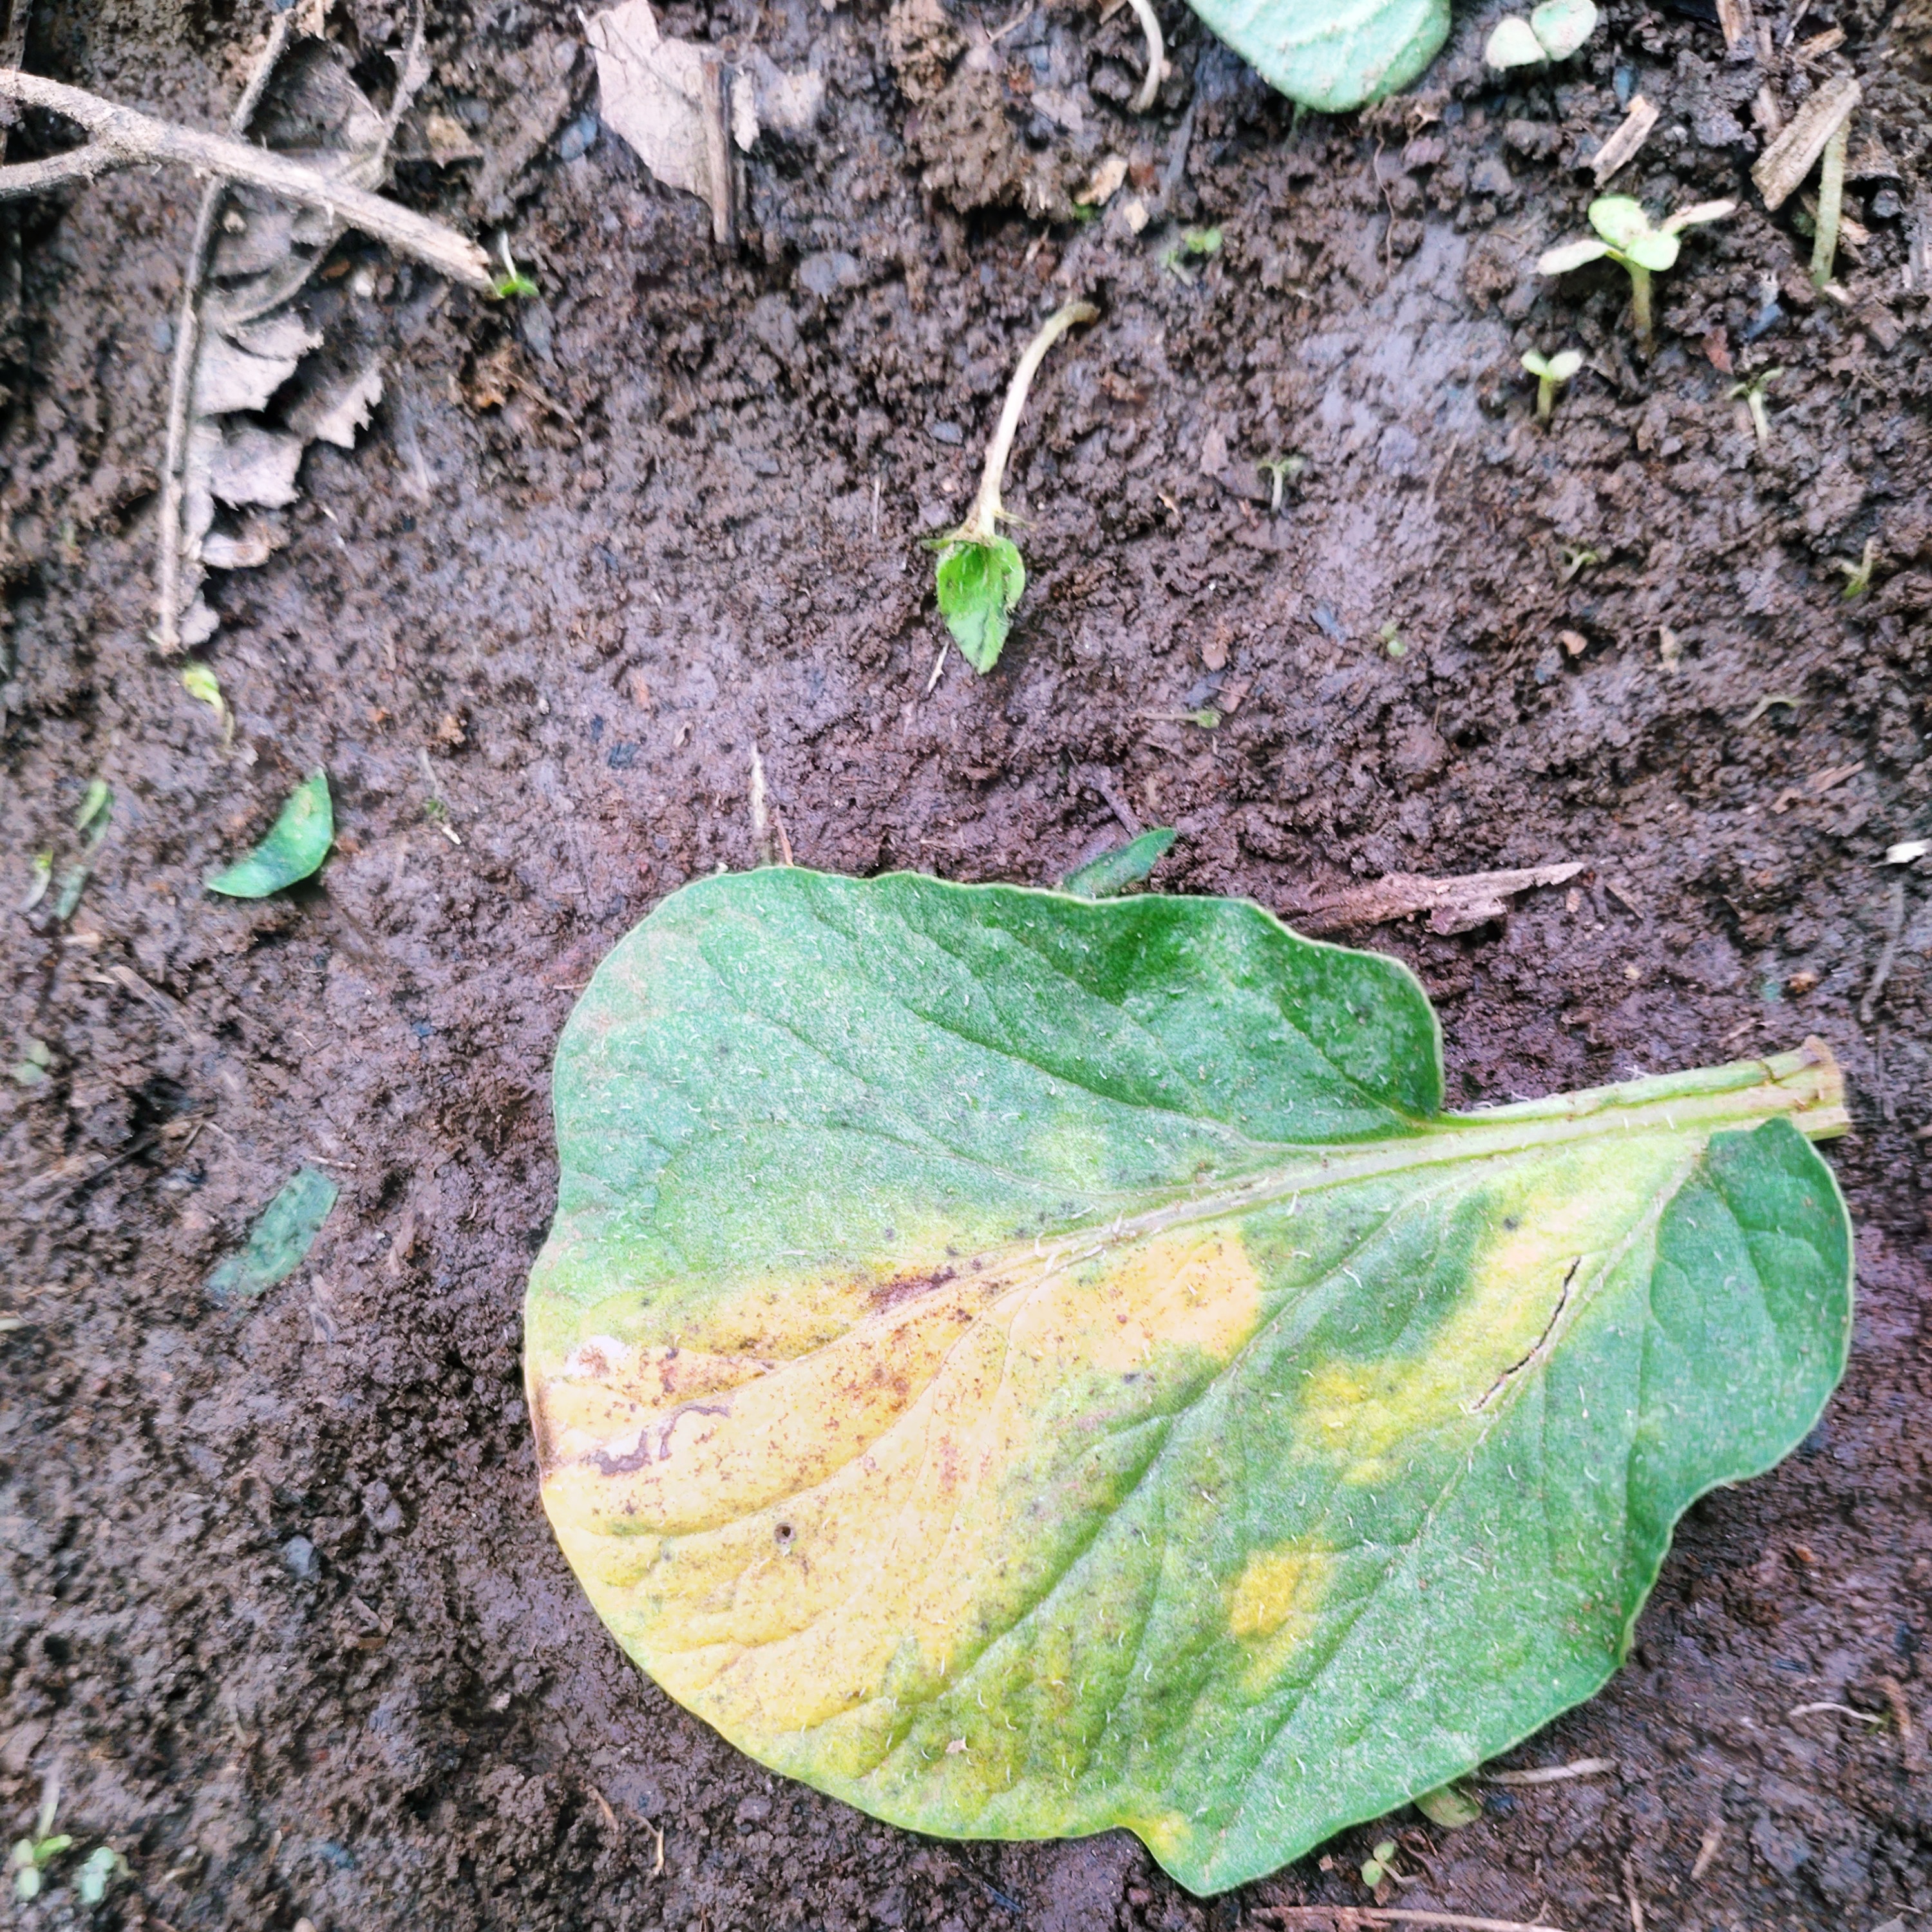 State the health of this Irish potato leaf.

late blight
